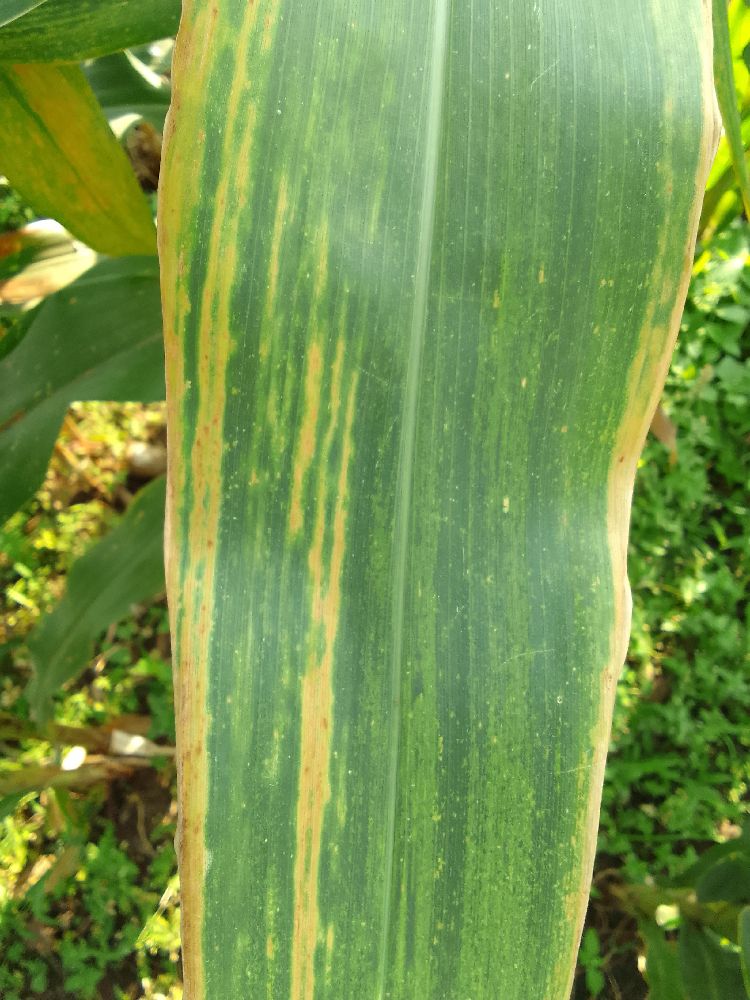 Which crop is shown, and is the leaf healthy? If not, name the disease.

maize, maize lethal necrosis
